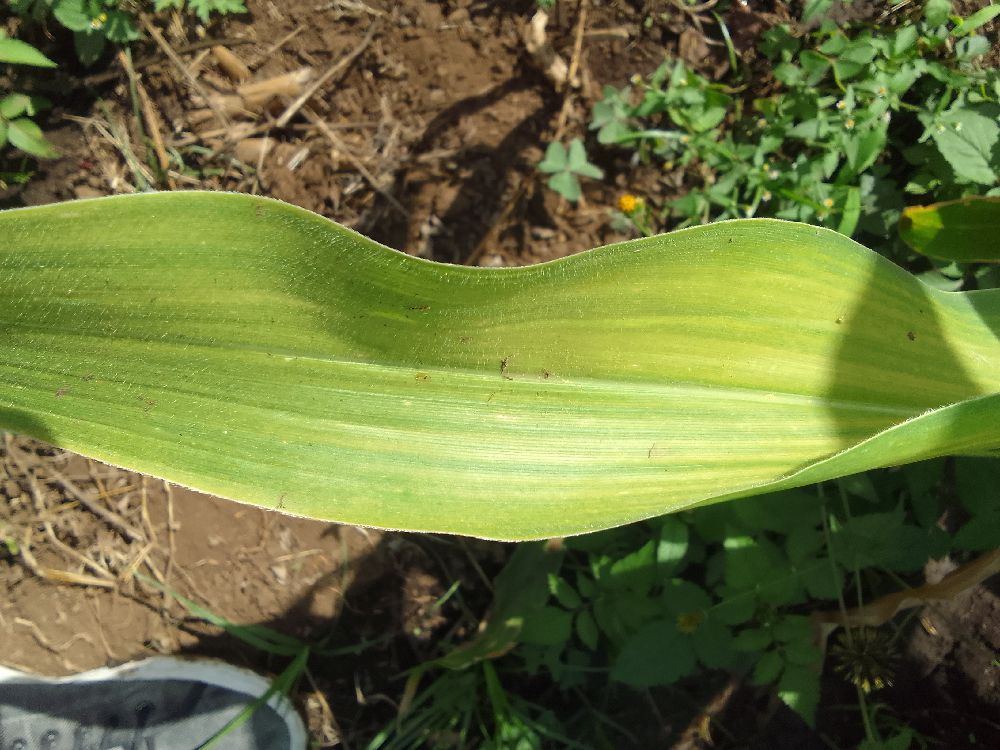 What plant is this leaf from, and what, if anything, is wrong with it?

maize, maize lethal necrosis
